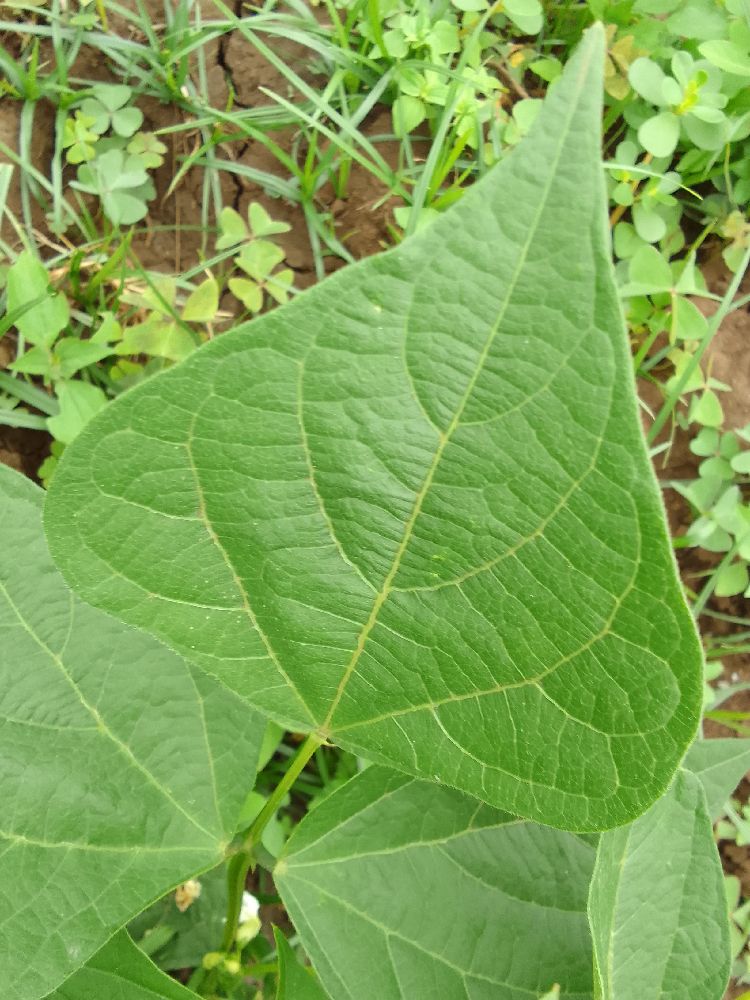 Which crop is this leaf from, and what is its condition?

common bean, healthy
